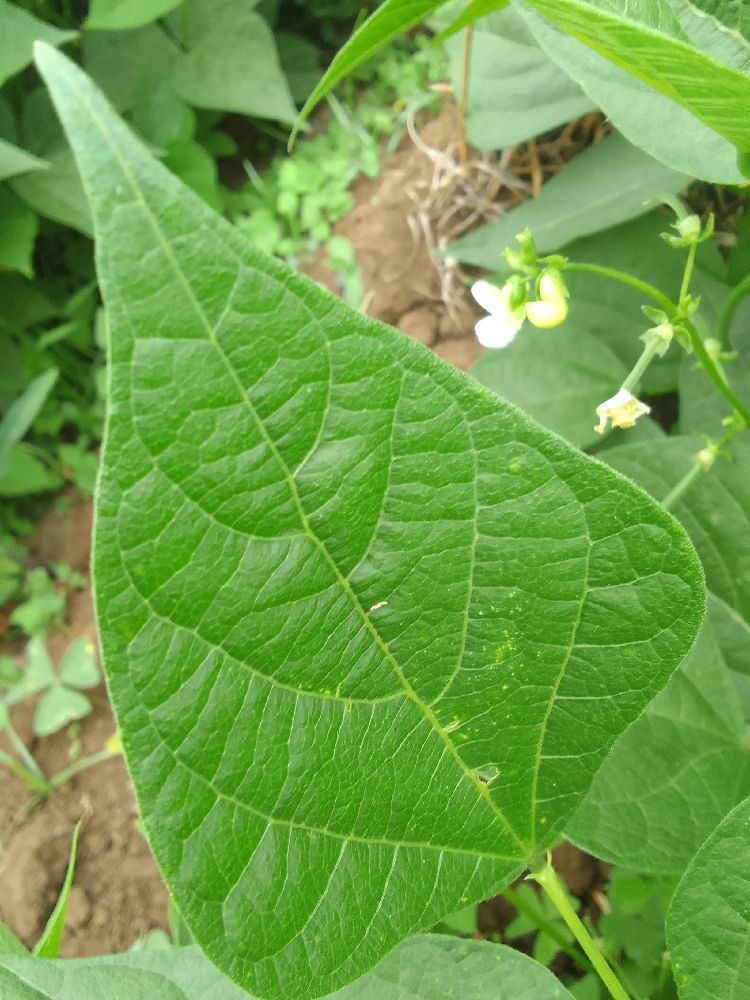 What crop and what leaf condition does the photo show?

common bean, healthy
